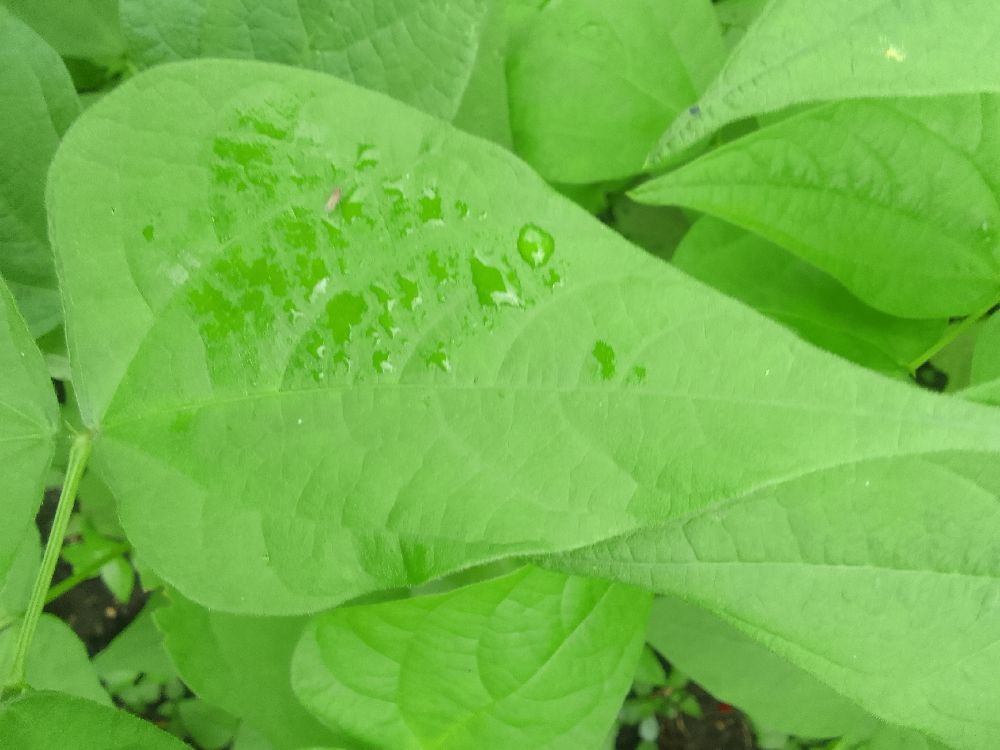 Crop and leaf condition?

common bean, healthy
